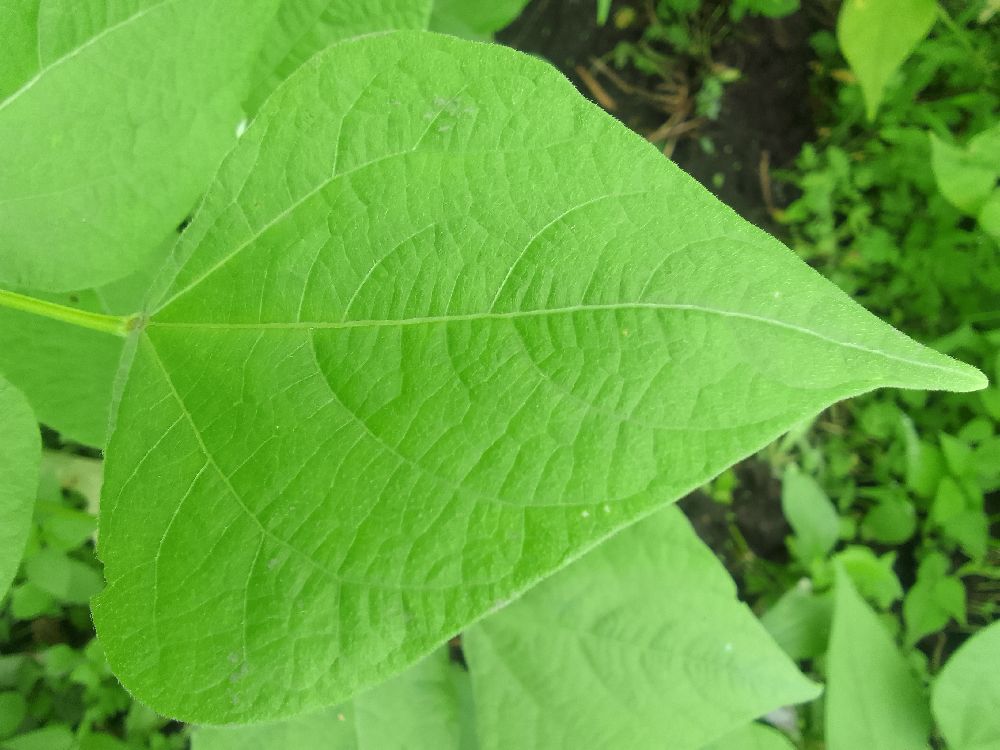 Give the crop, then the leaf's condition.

common bean, healthy
